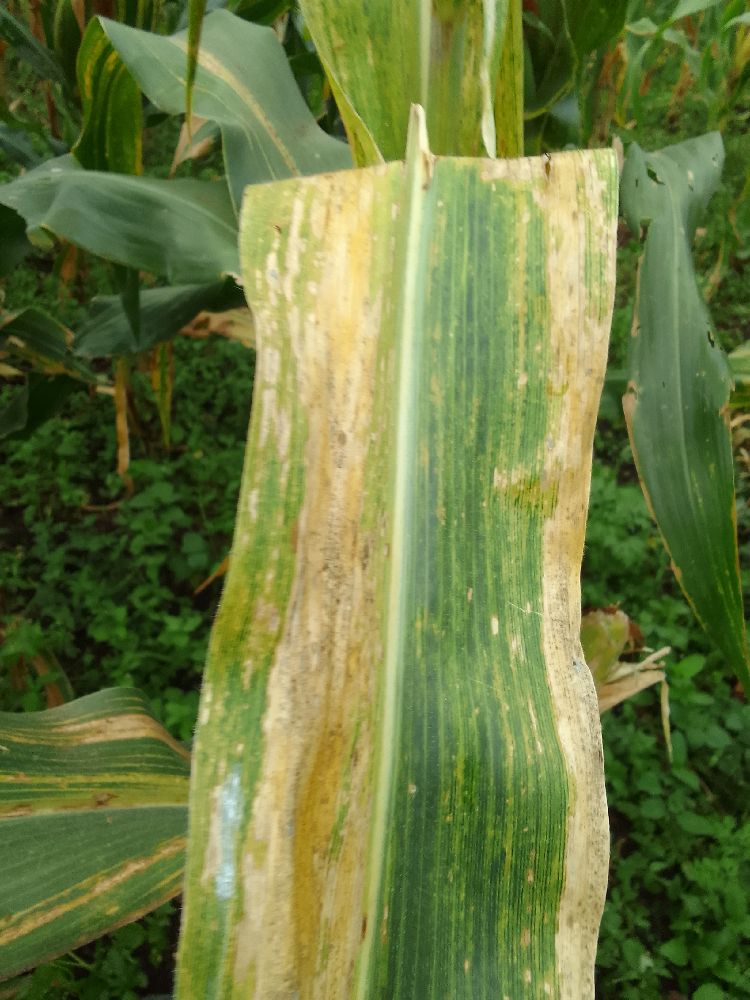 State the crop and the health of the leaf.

maize, maize lethal necrosis
